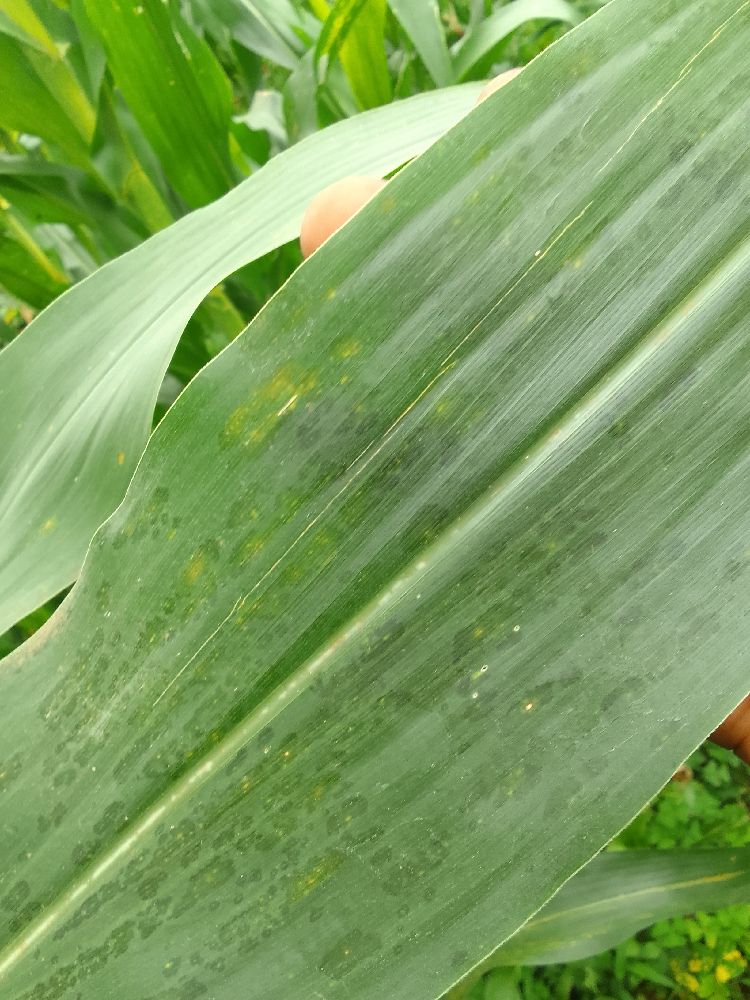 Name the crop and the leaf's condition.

maize, healthy
